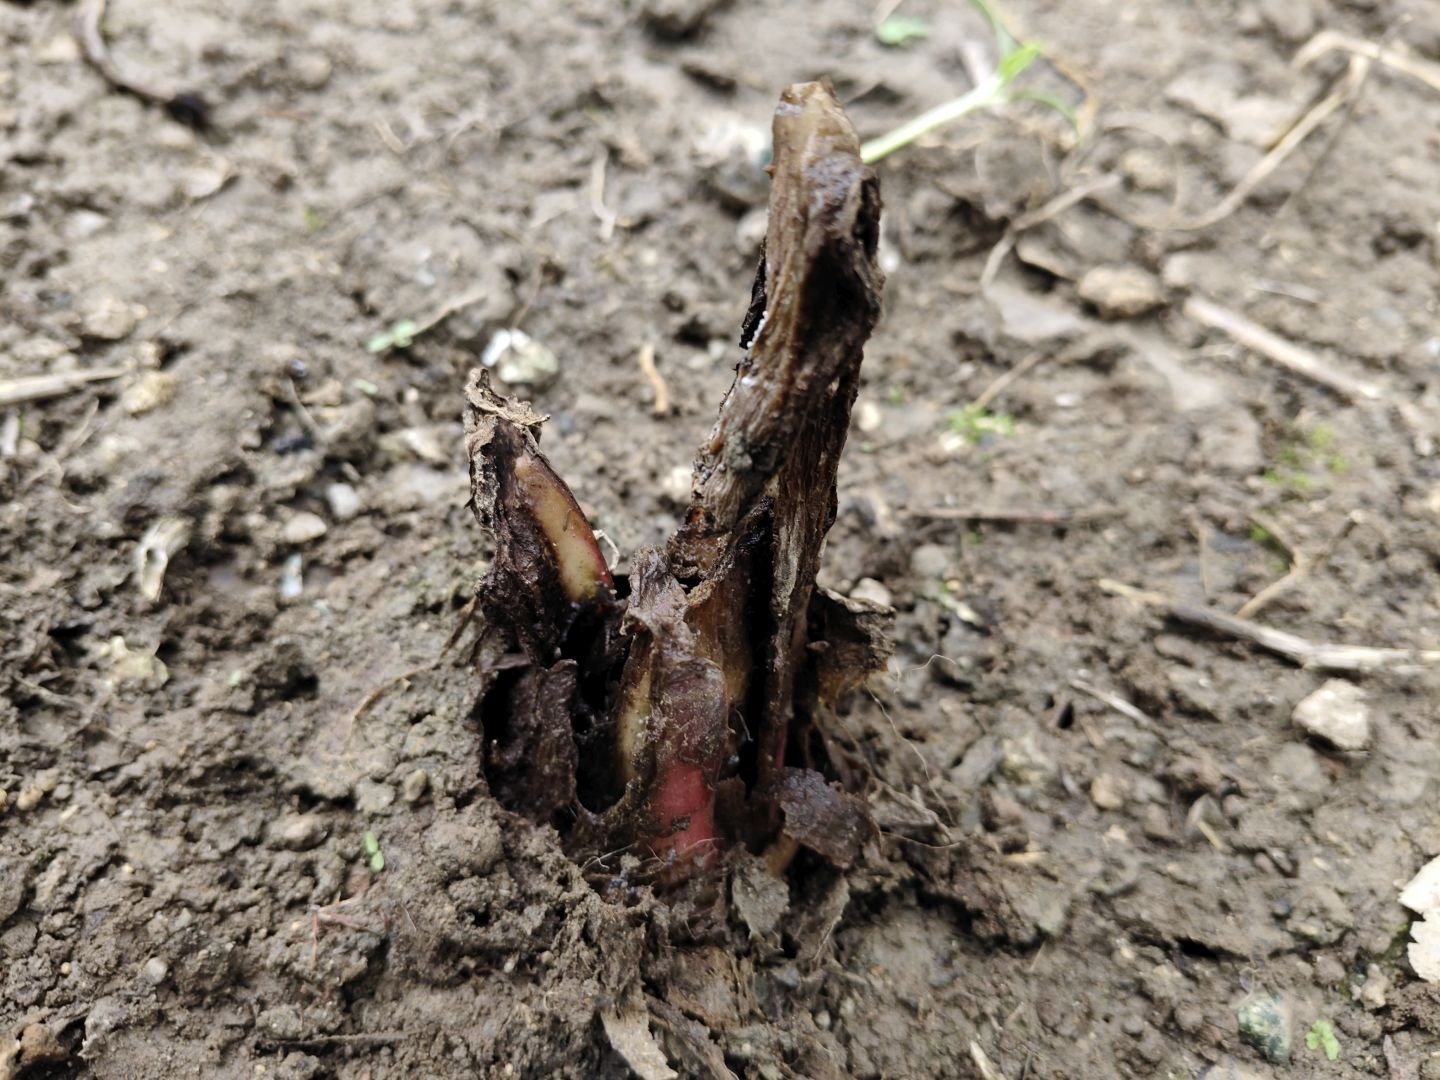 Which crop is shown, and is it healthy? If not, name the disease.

taro, root rot
